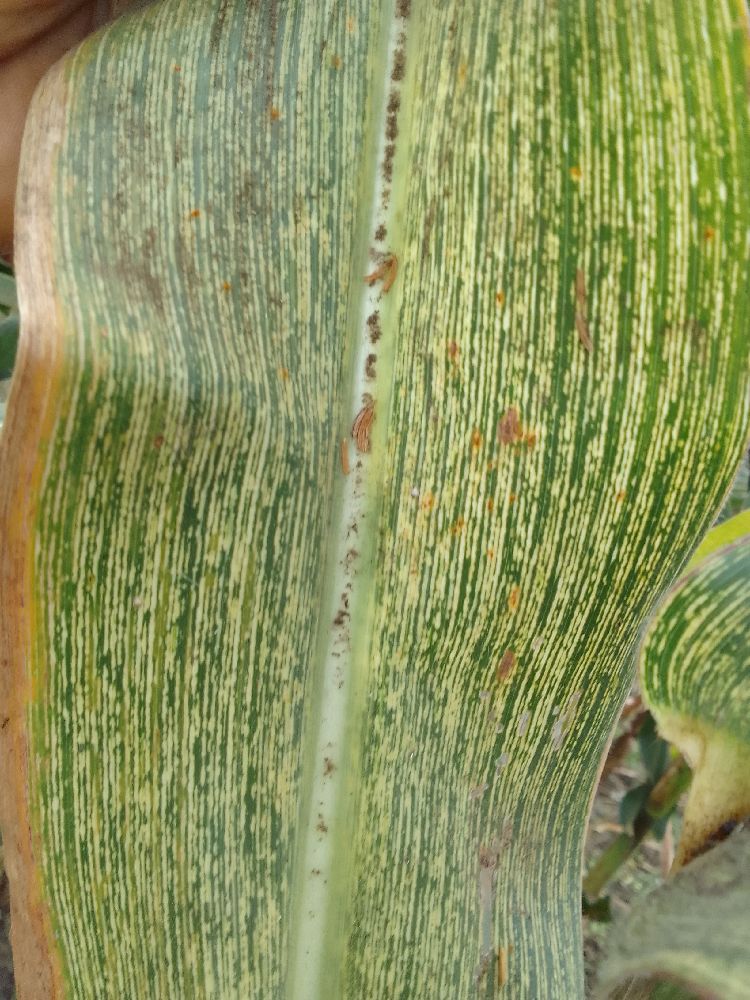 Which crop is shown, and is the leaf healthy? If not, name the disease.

maize, maize streak virus
